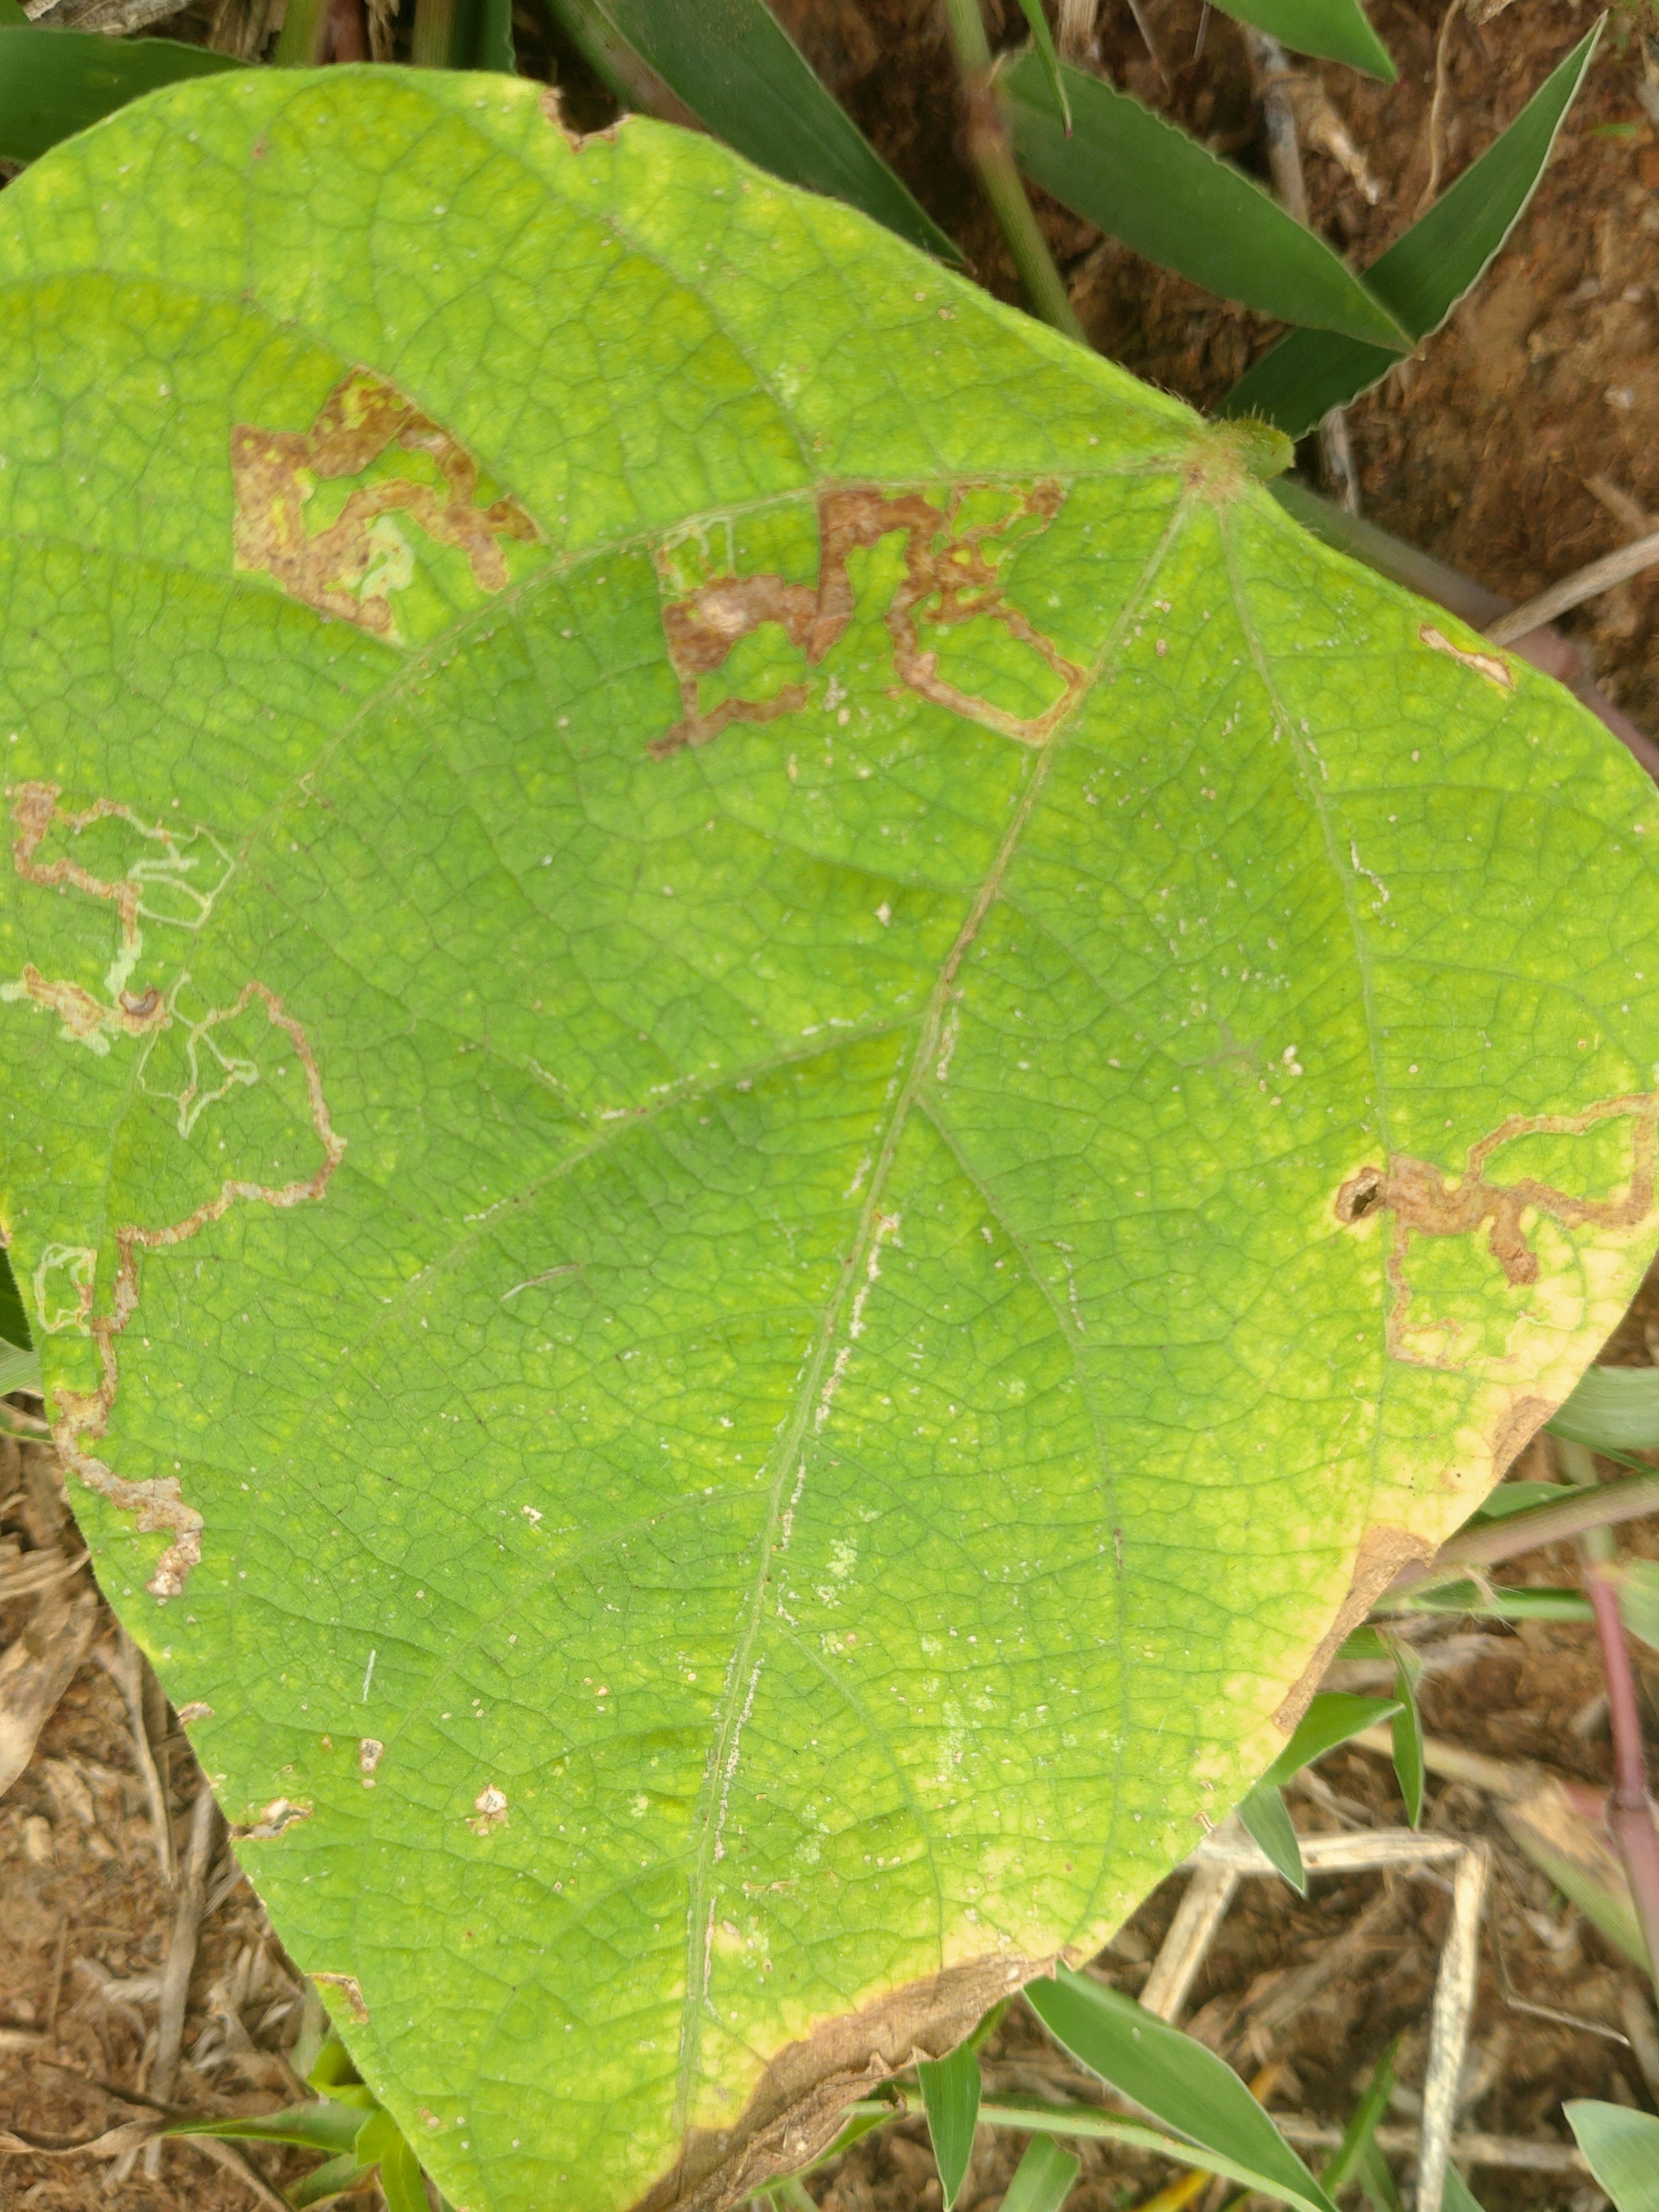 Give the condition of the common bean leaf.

rust
